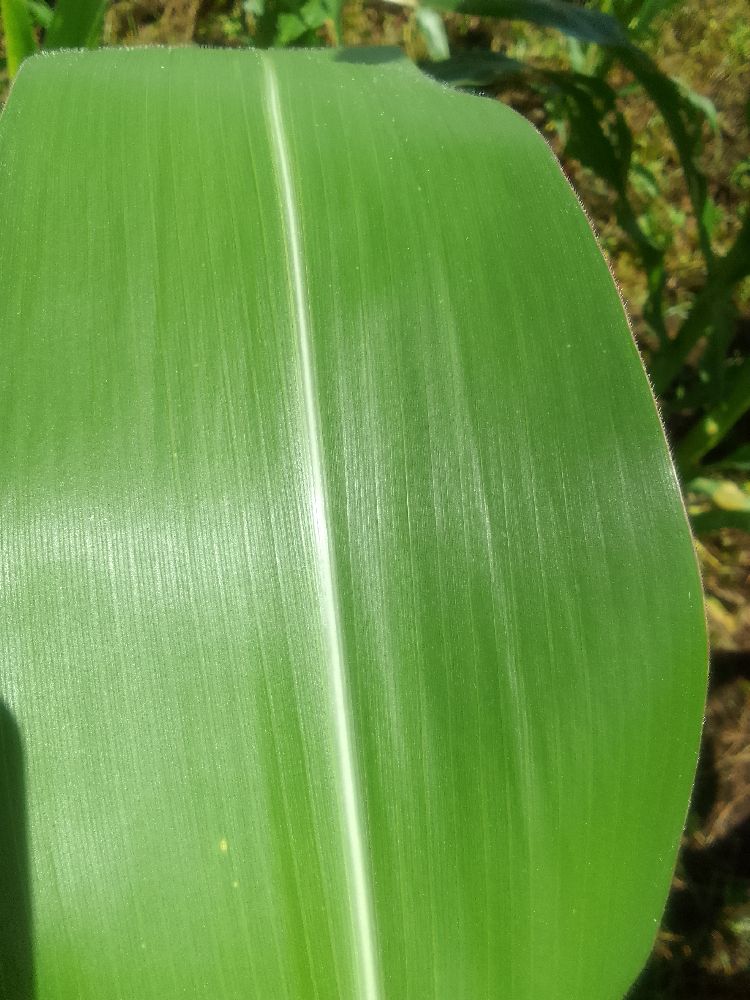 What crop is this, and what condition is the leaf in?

maize, healthy
